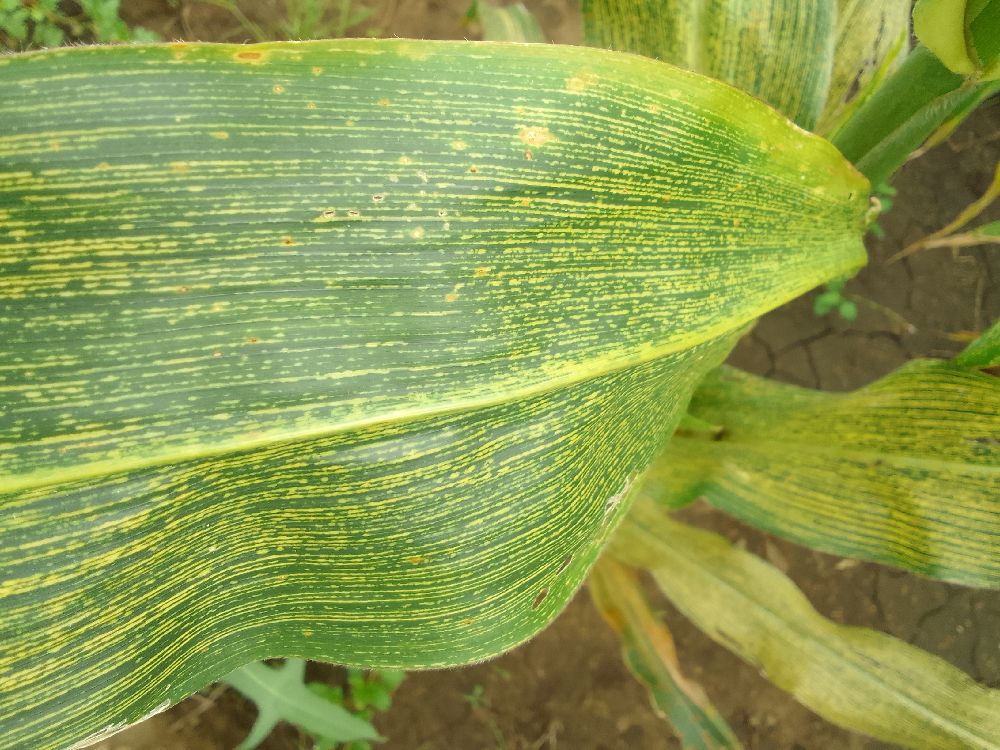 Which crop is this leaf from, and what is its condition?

maize, maize streak virus
